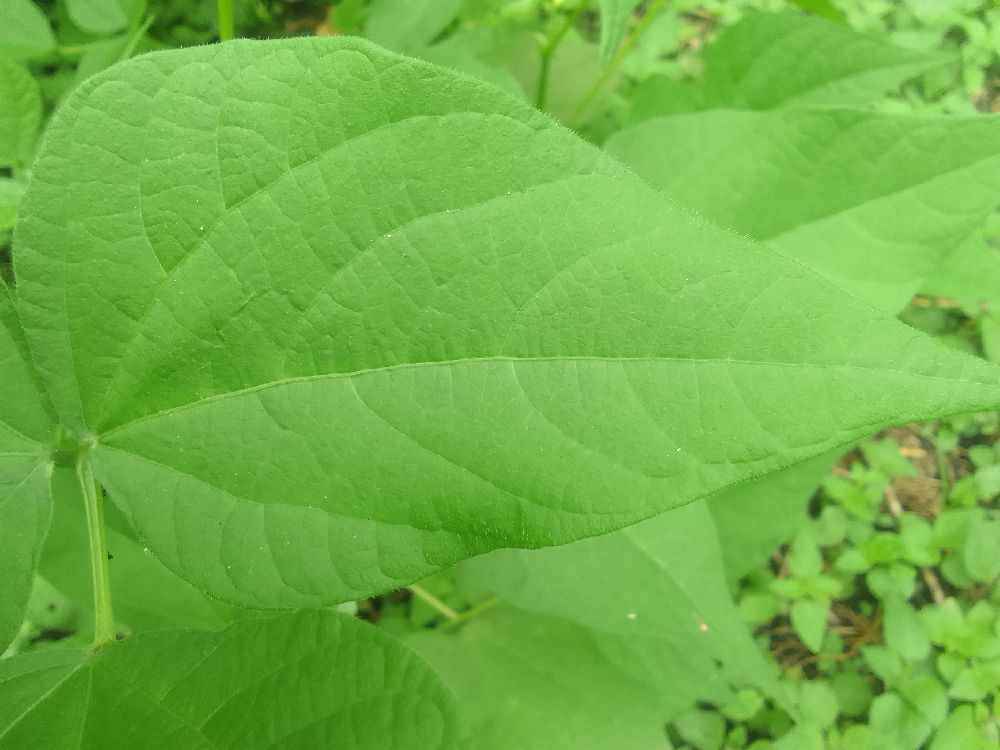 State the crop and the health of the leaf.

common bean, healthy
